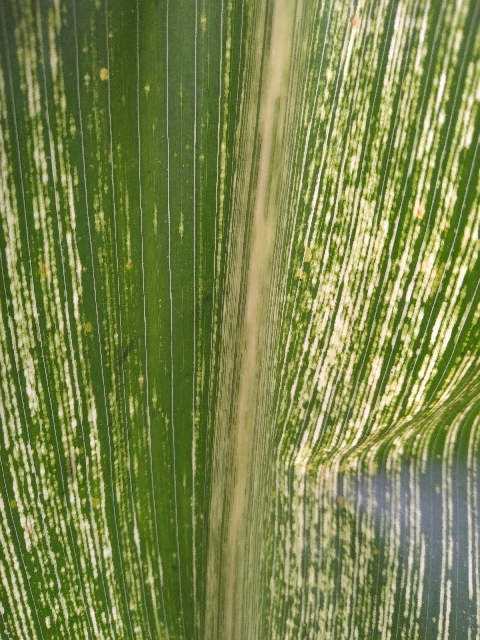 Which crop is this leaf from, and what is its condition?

maize, maize streak virus
